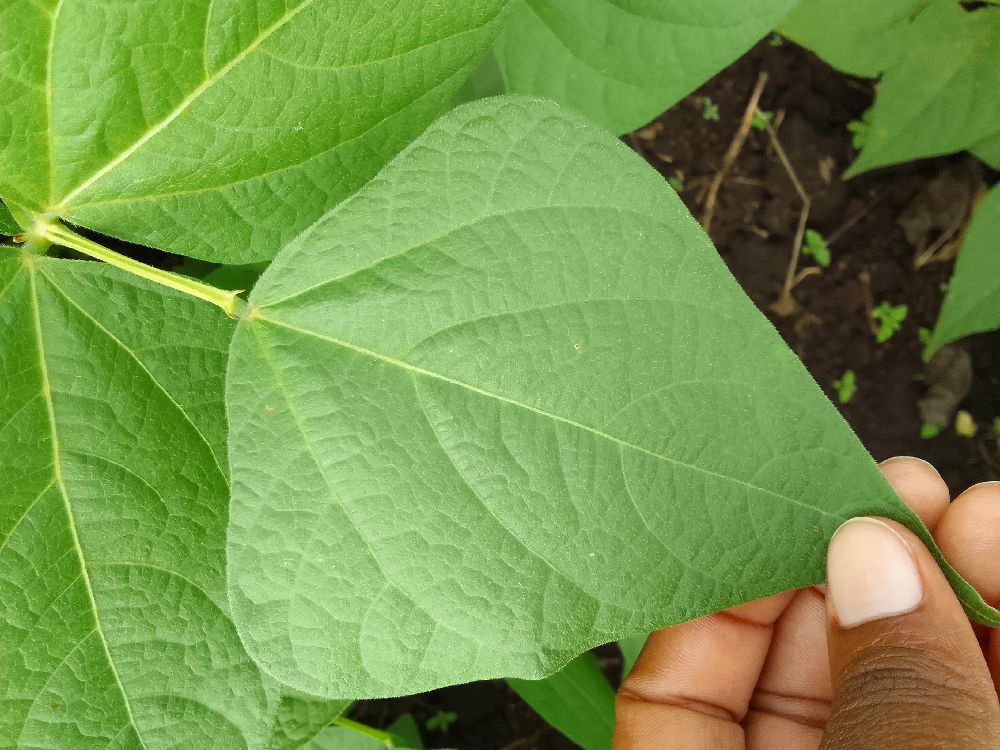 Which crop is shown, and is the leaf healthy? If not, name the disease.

common bean, healthy
